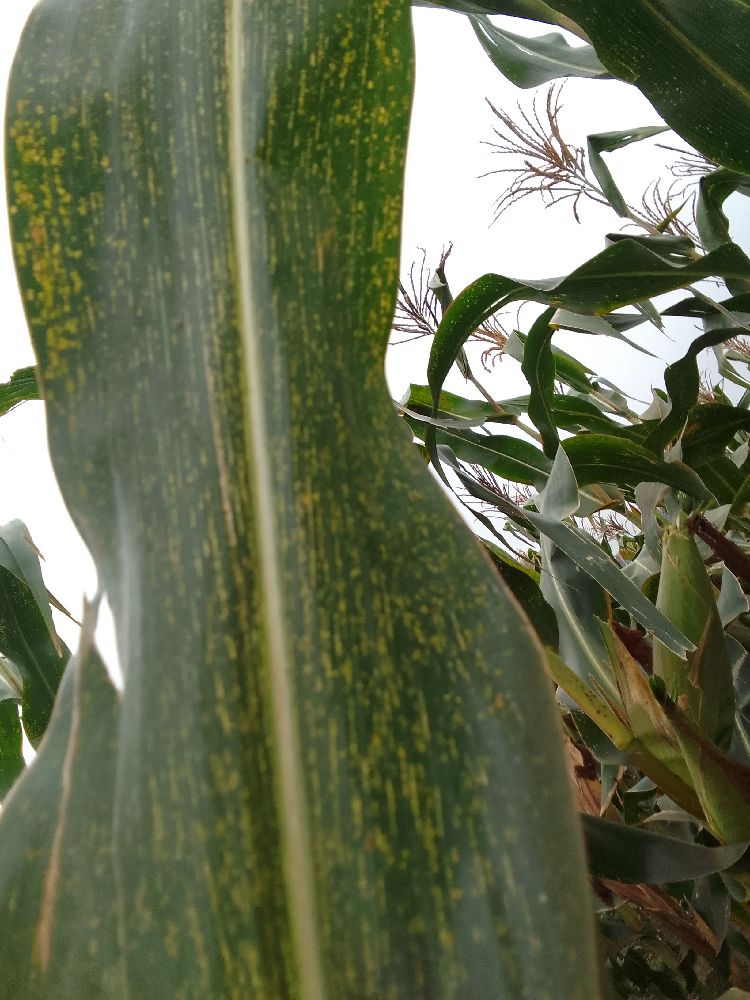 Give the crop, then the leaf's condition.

maize, maize streak virus
